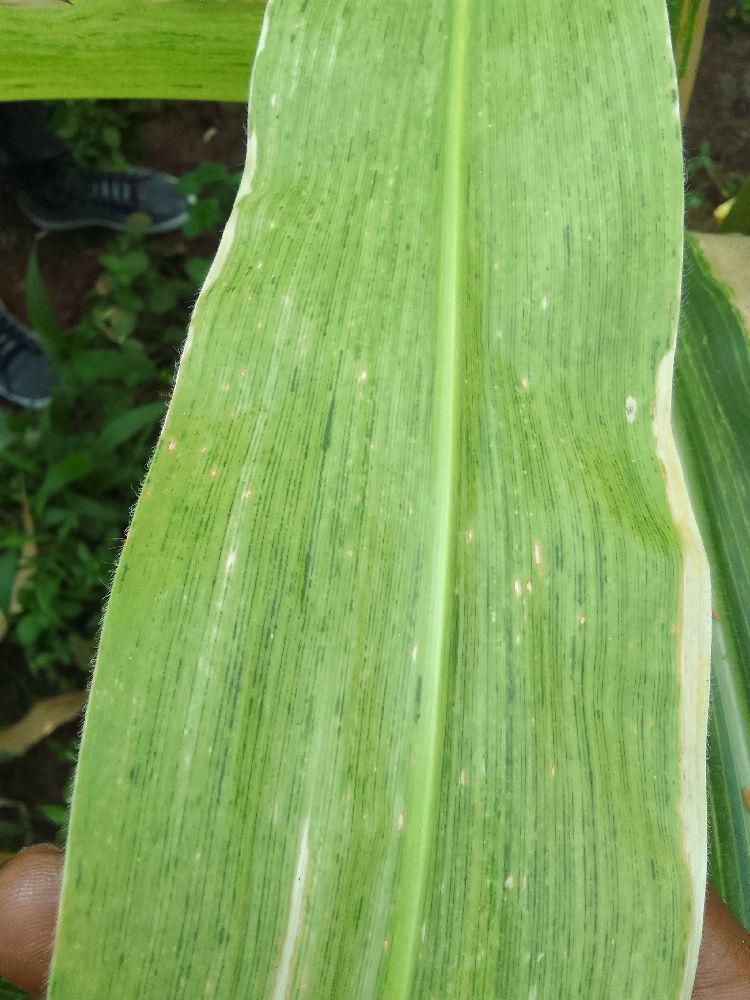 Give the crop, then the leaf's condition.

maize, maize lethal necrosis
